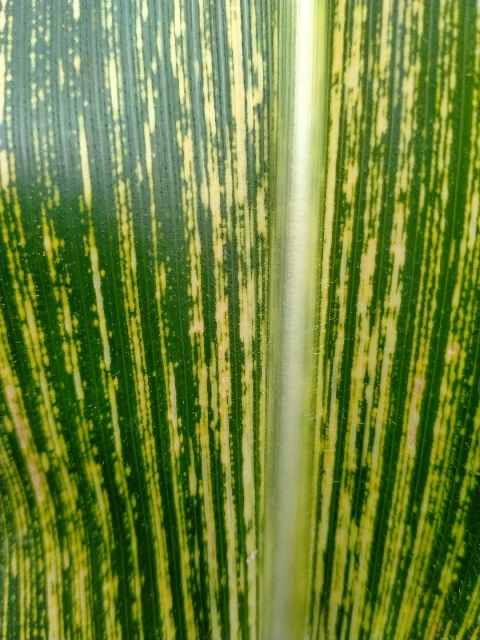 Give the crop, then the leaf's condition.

maize, maize streak virus
